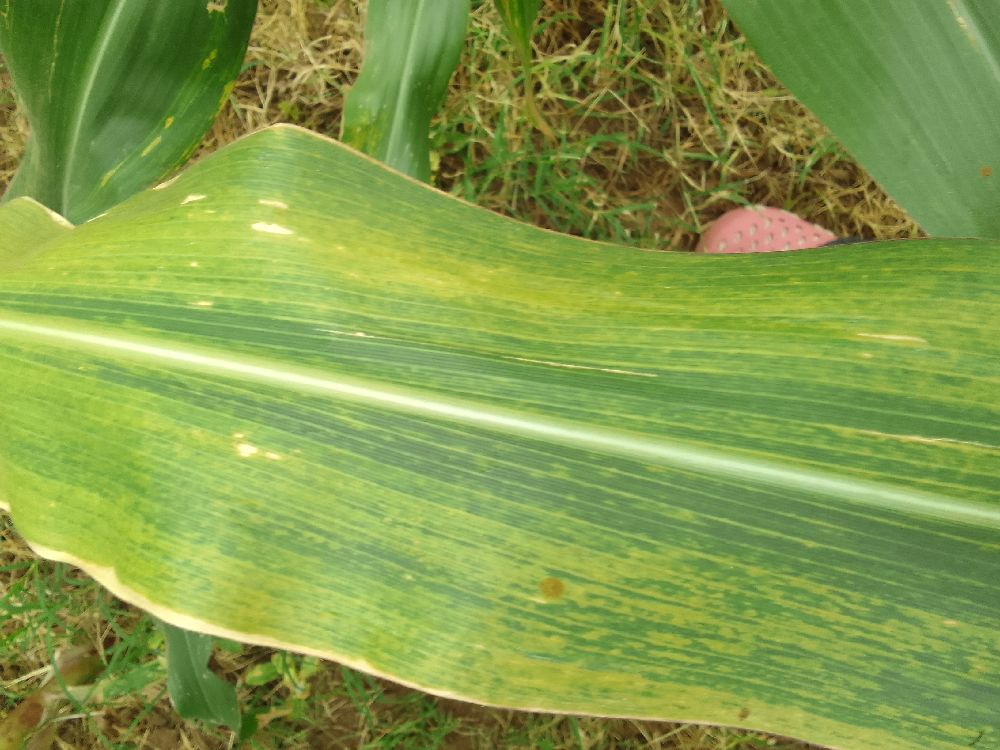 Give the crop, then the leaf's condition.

maize, maize lethal necrosis
